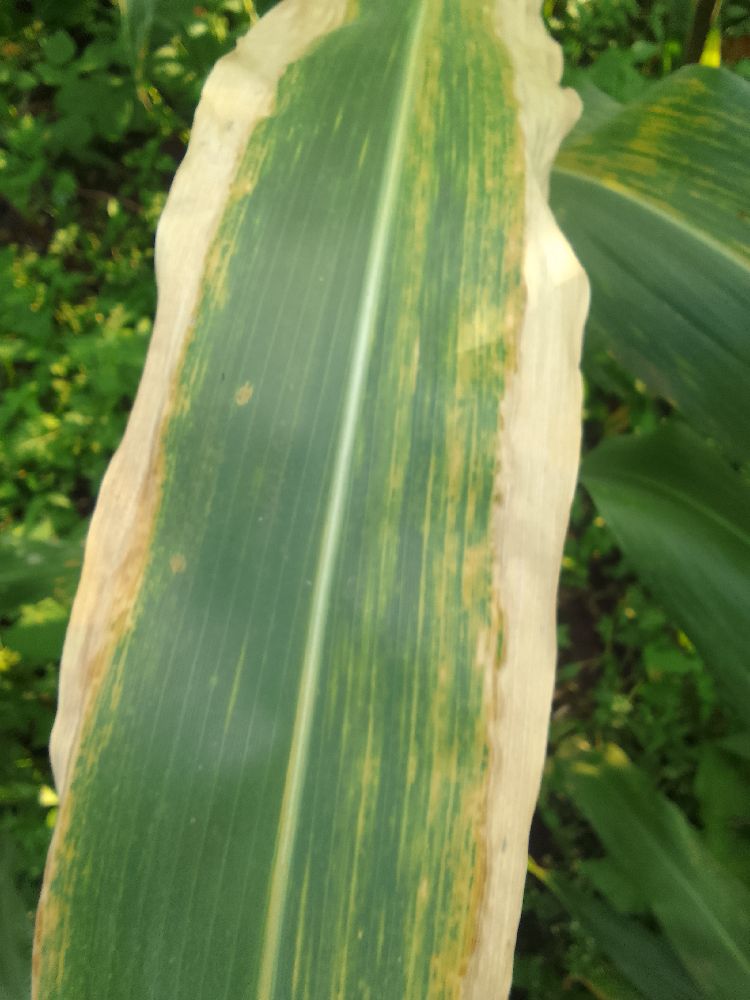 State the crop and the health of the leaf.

maize, maize lethal necrosis
